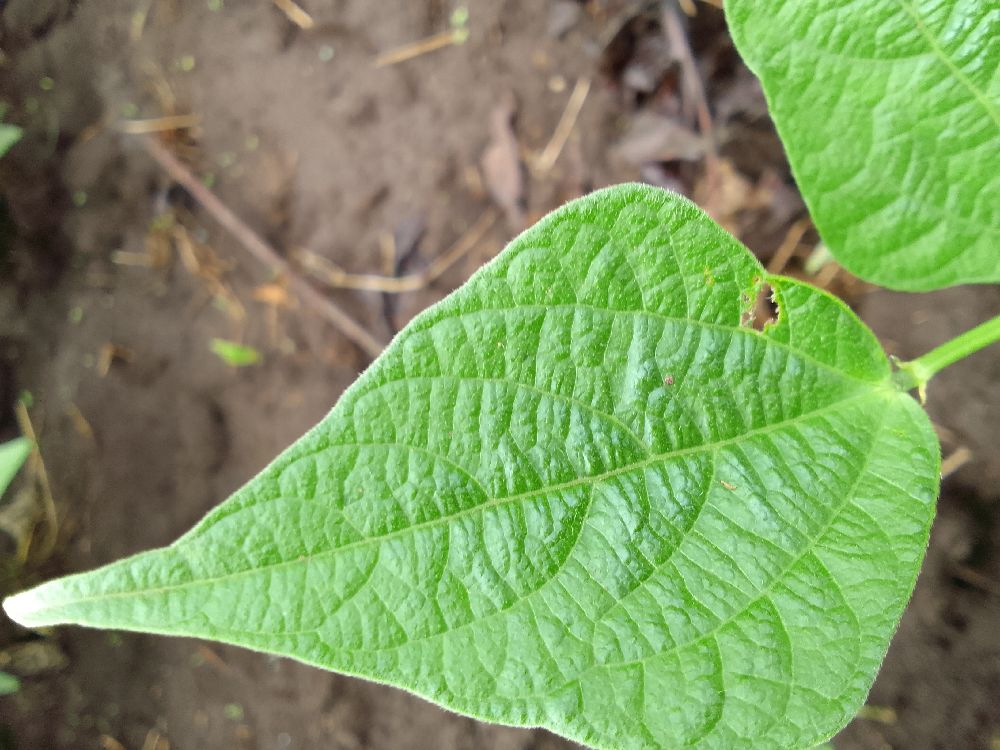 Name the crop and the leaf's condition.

common bean, healthy
